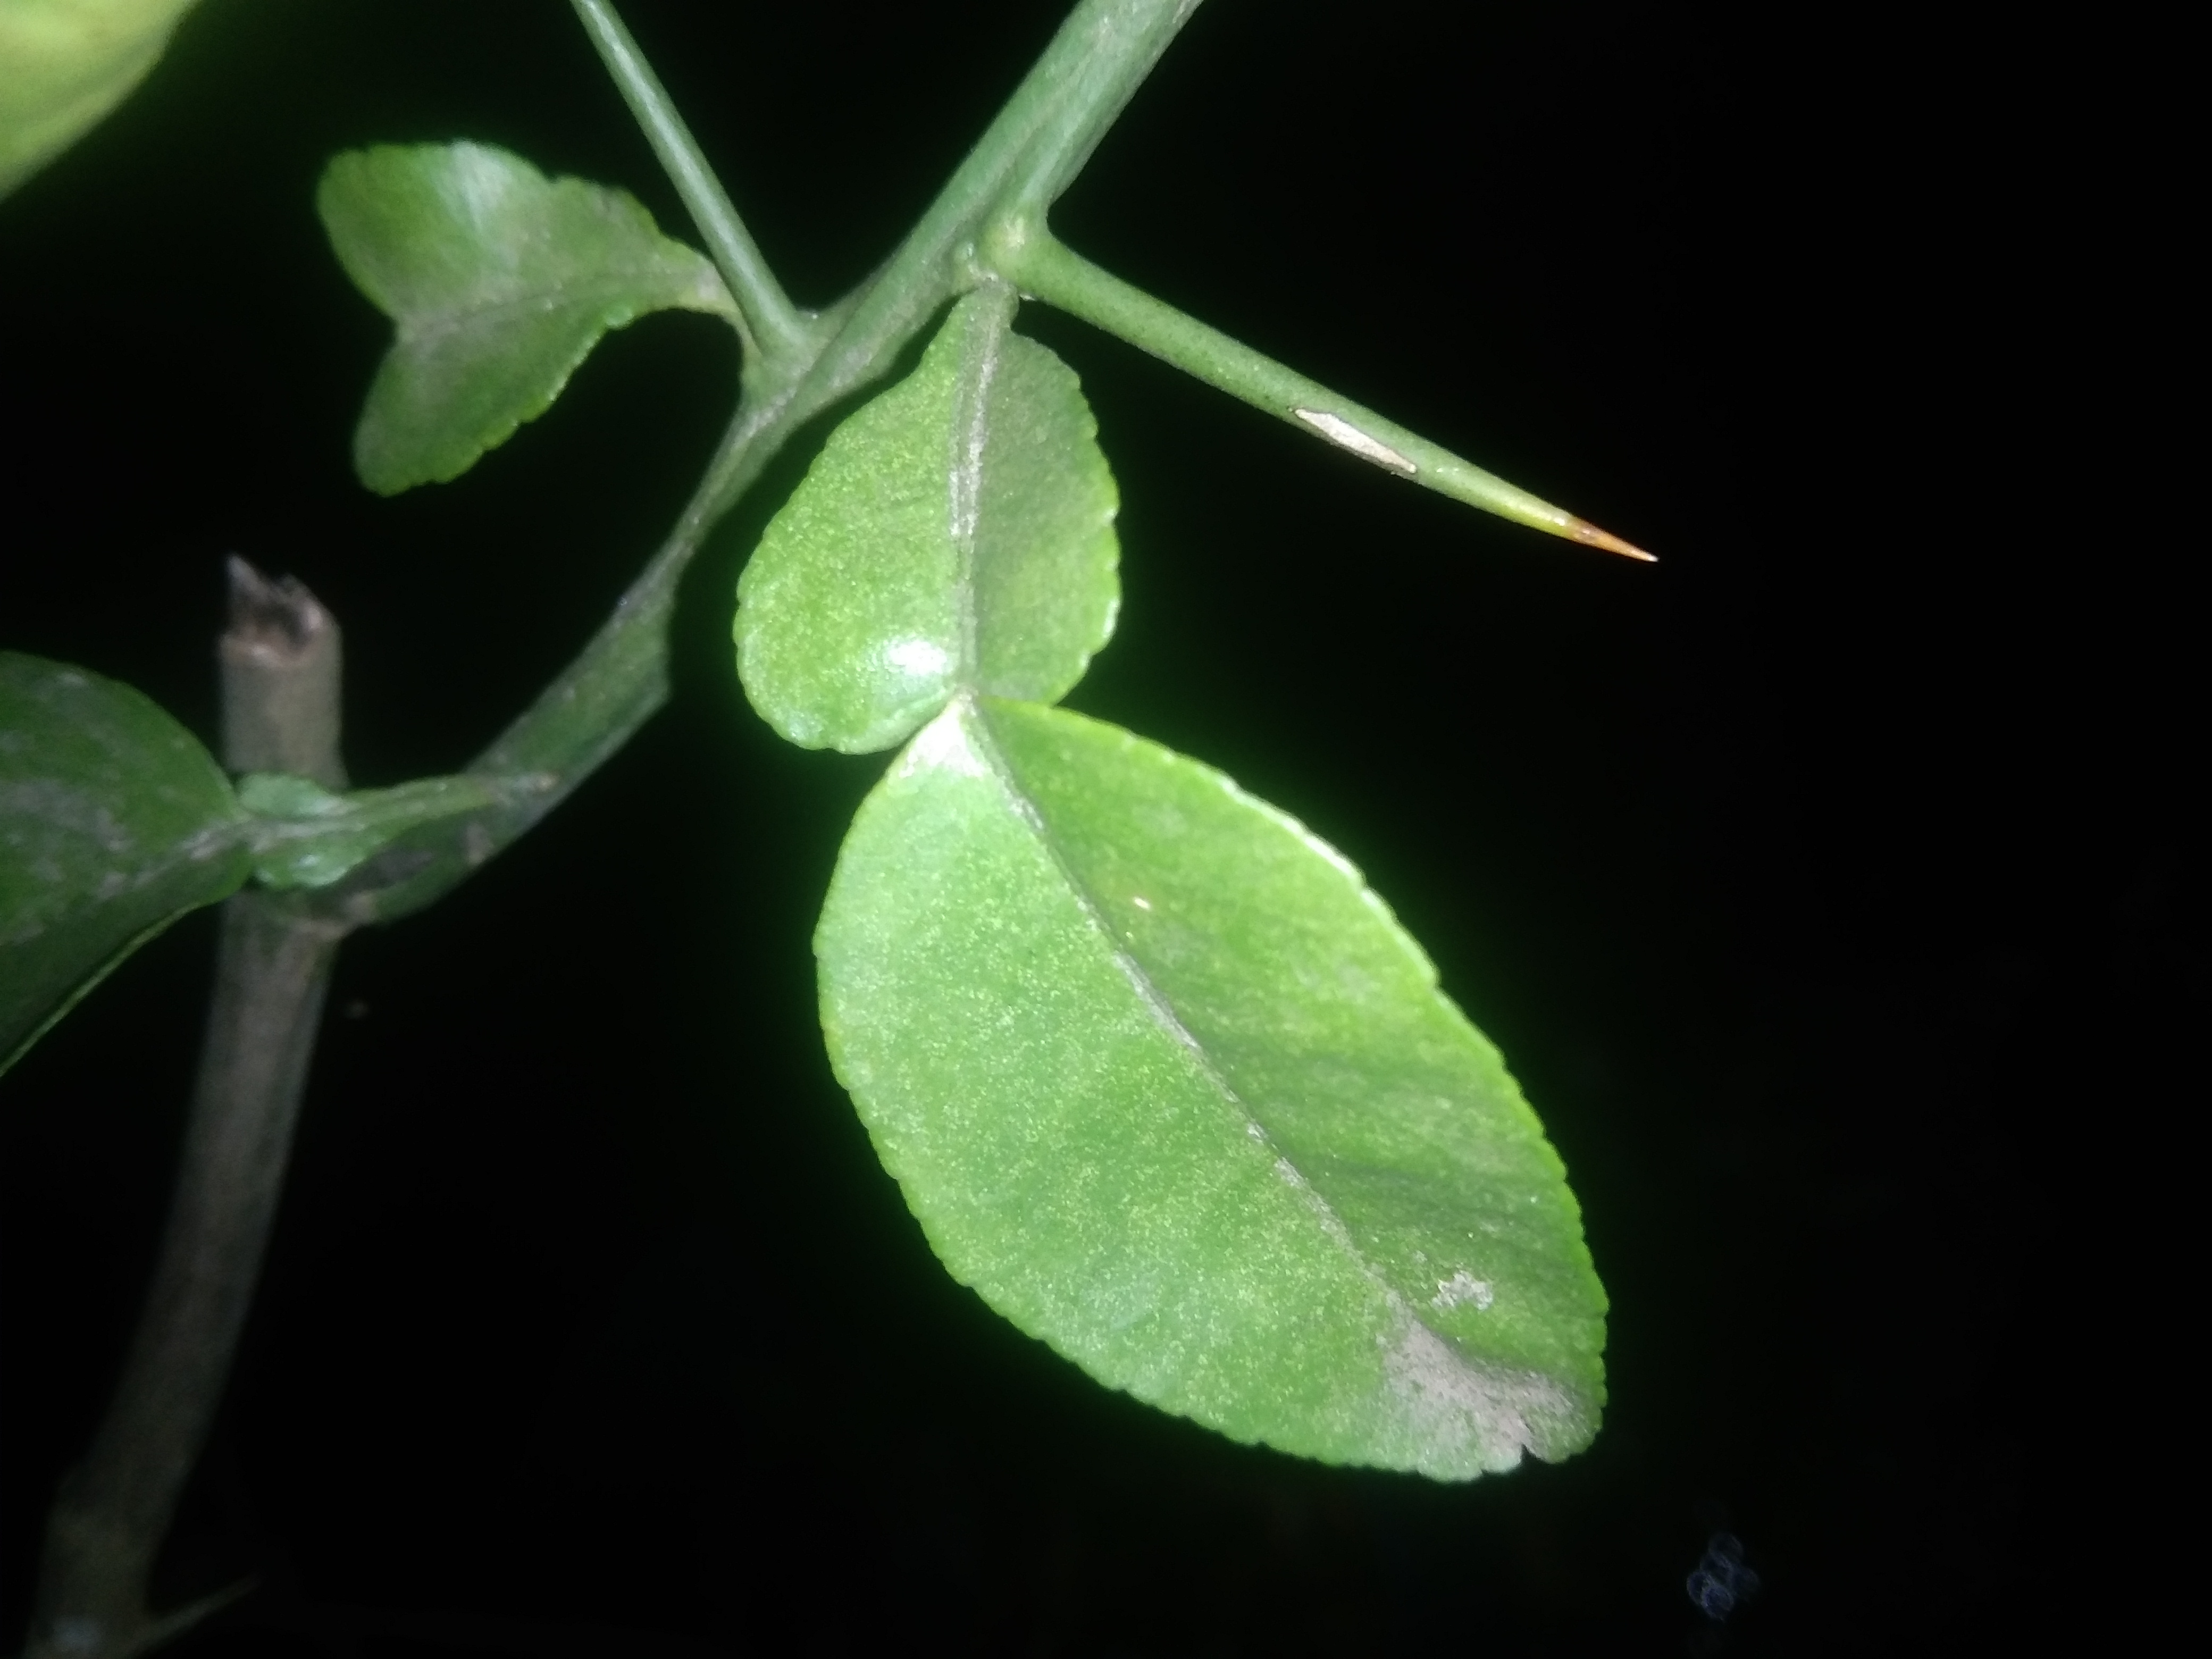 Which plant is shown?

lemon
